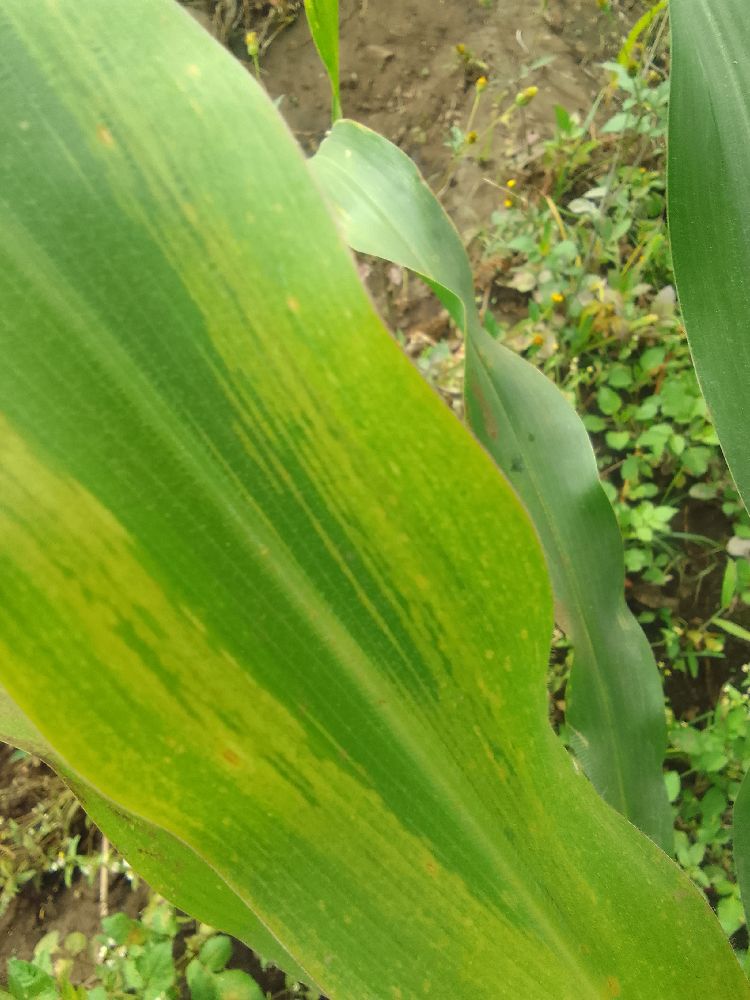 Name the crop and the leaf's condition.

maize, maize lethal necrosis
